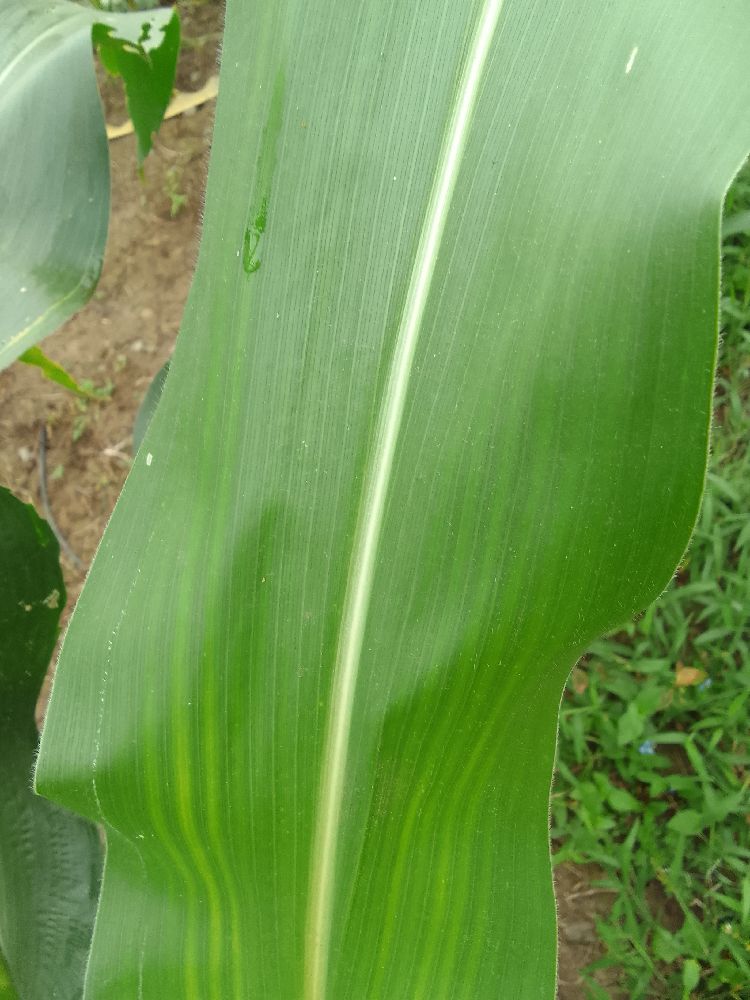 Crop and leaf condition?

maize, healthy
